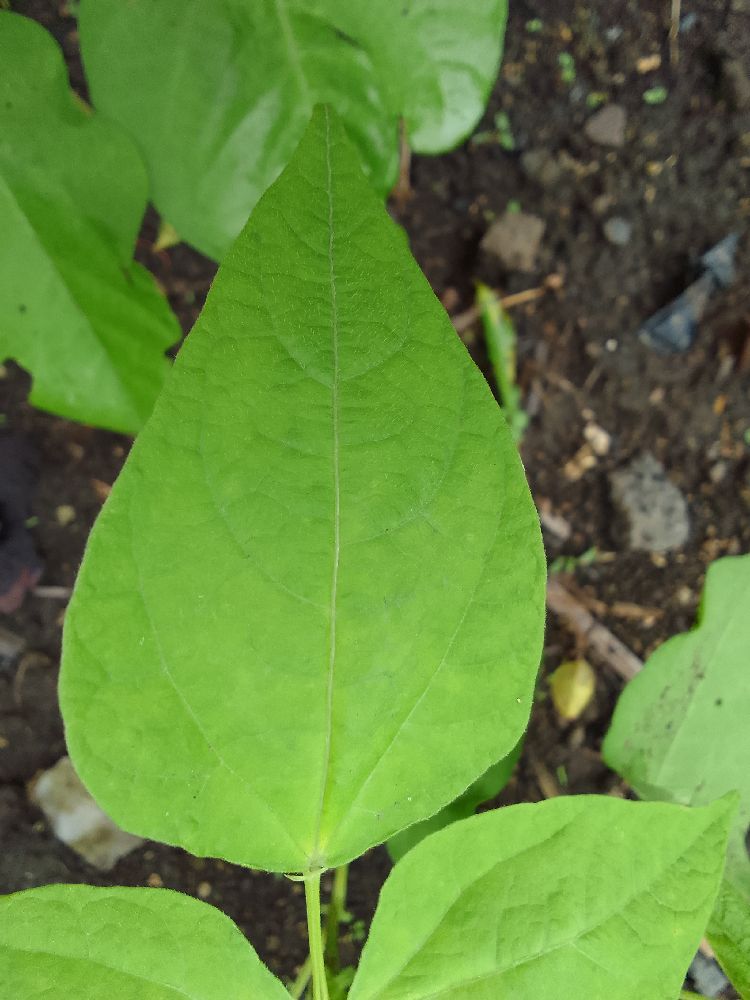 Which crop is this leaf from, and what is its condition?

common bean, healthy
